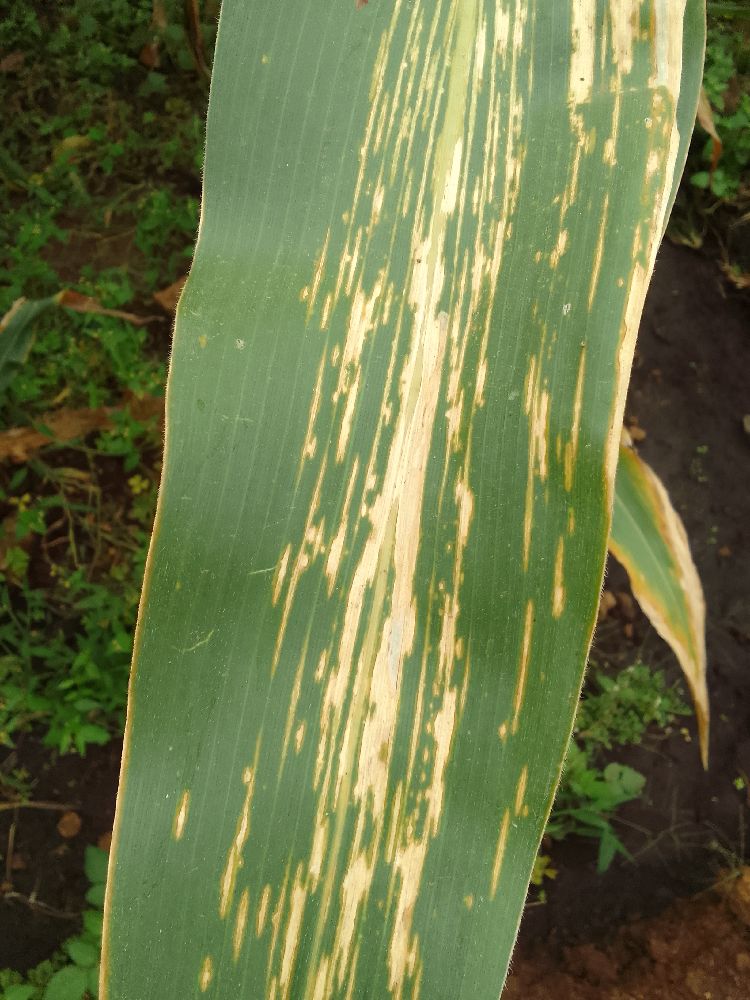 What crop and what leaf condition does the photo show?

maize, maize lethal necrosis
